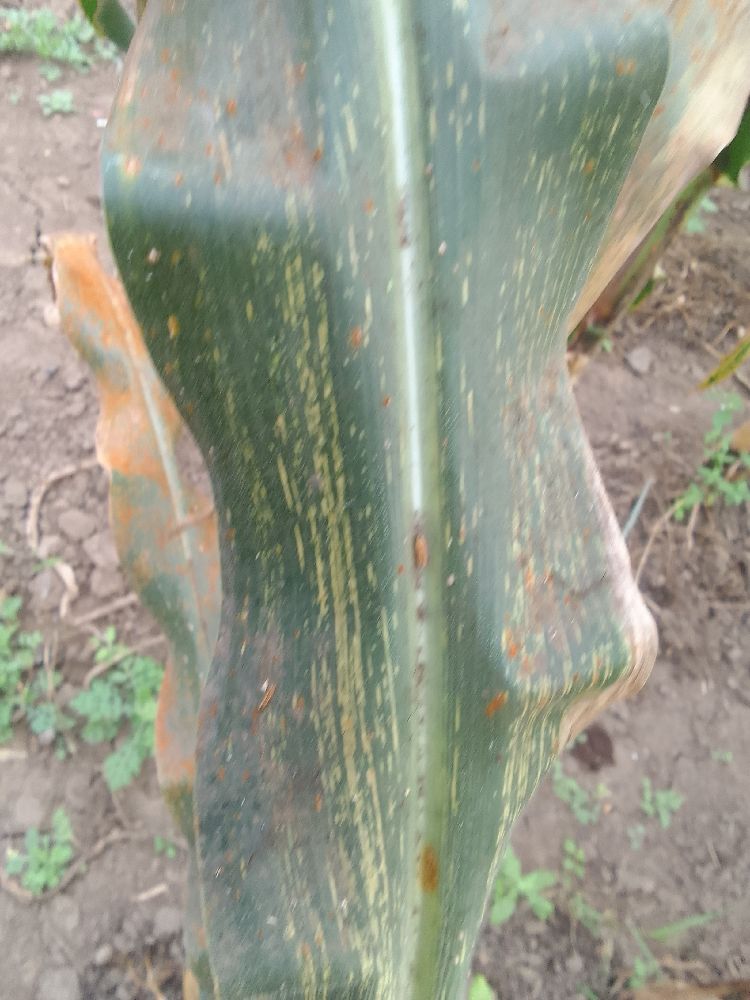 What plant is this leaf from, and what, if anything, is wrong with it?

maize, maize streak virus
